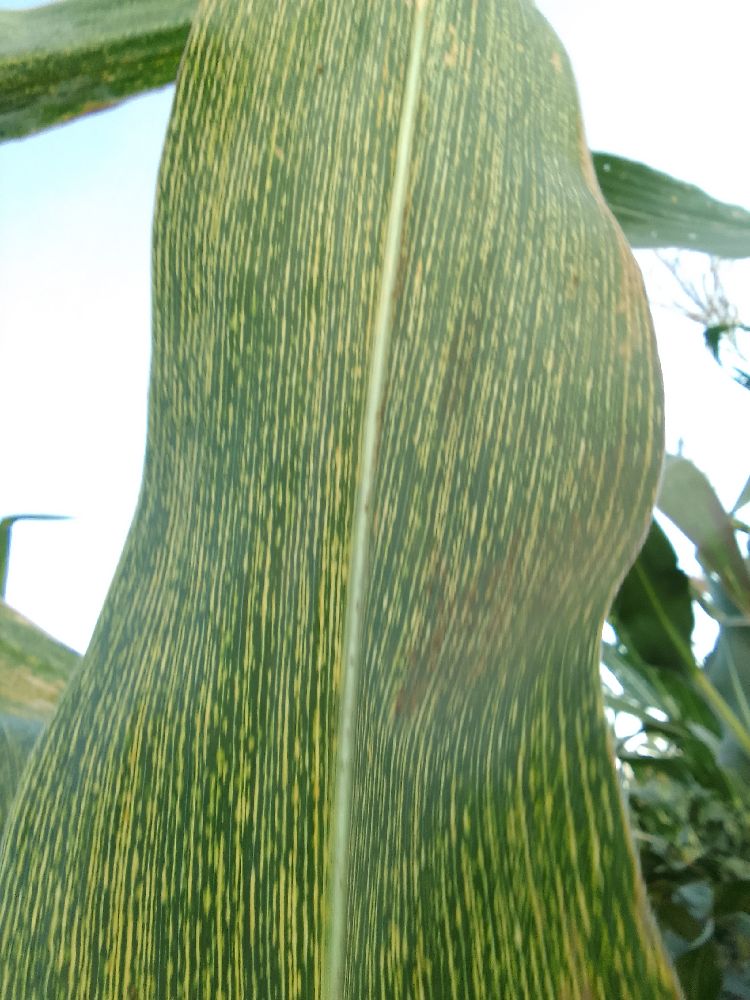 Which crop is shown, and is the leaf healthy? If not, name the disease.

maize, maize streak virus
